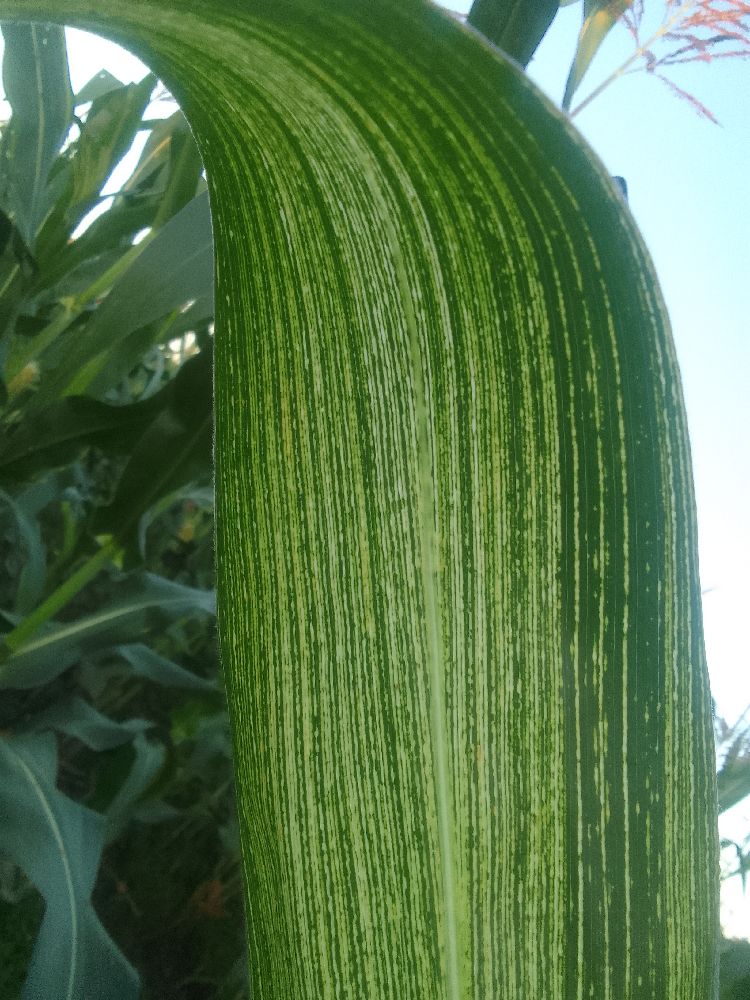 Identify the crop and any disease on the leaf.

maize, maize streak virus
